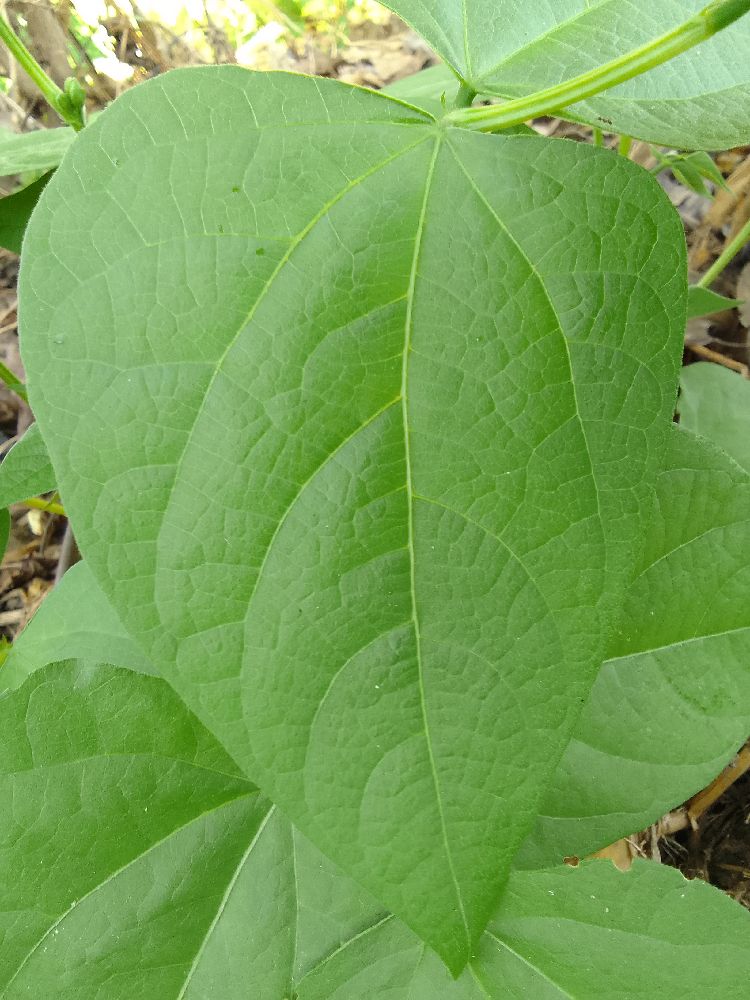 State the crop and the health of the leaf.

common bean, healthy
